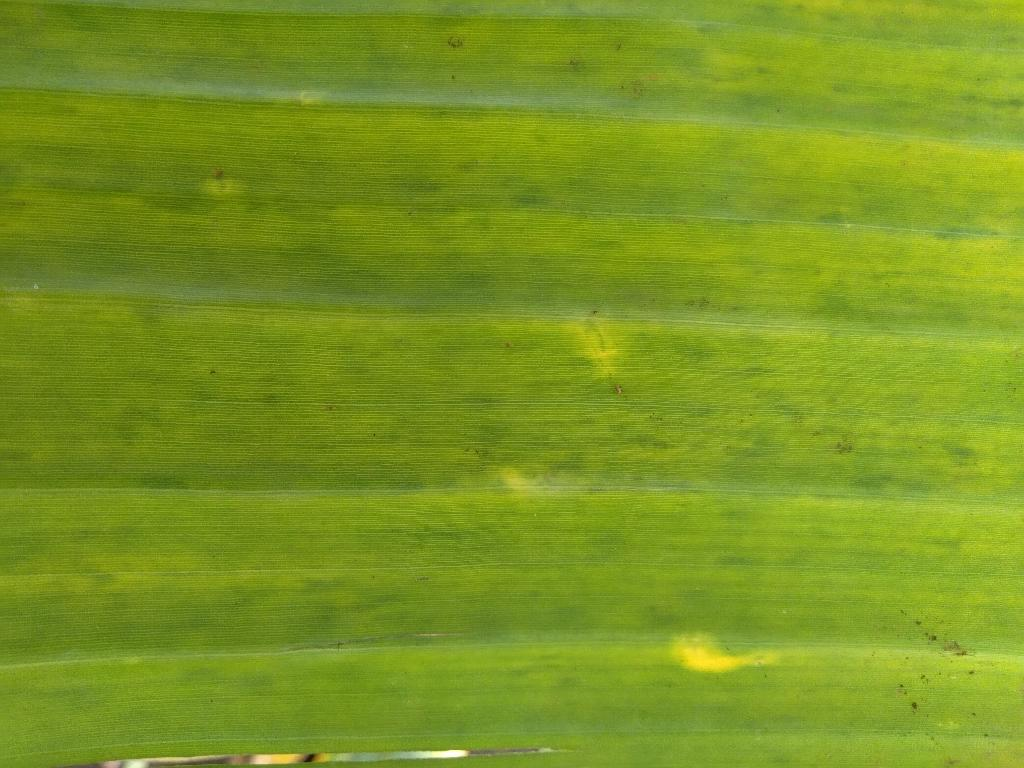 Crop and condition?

banana, fusarium wilt race 1
